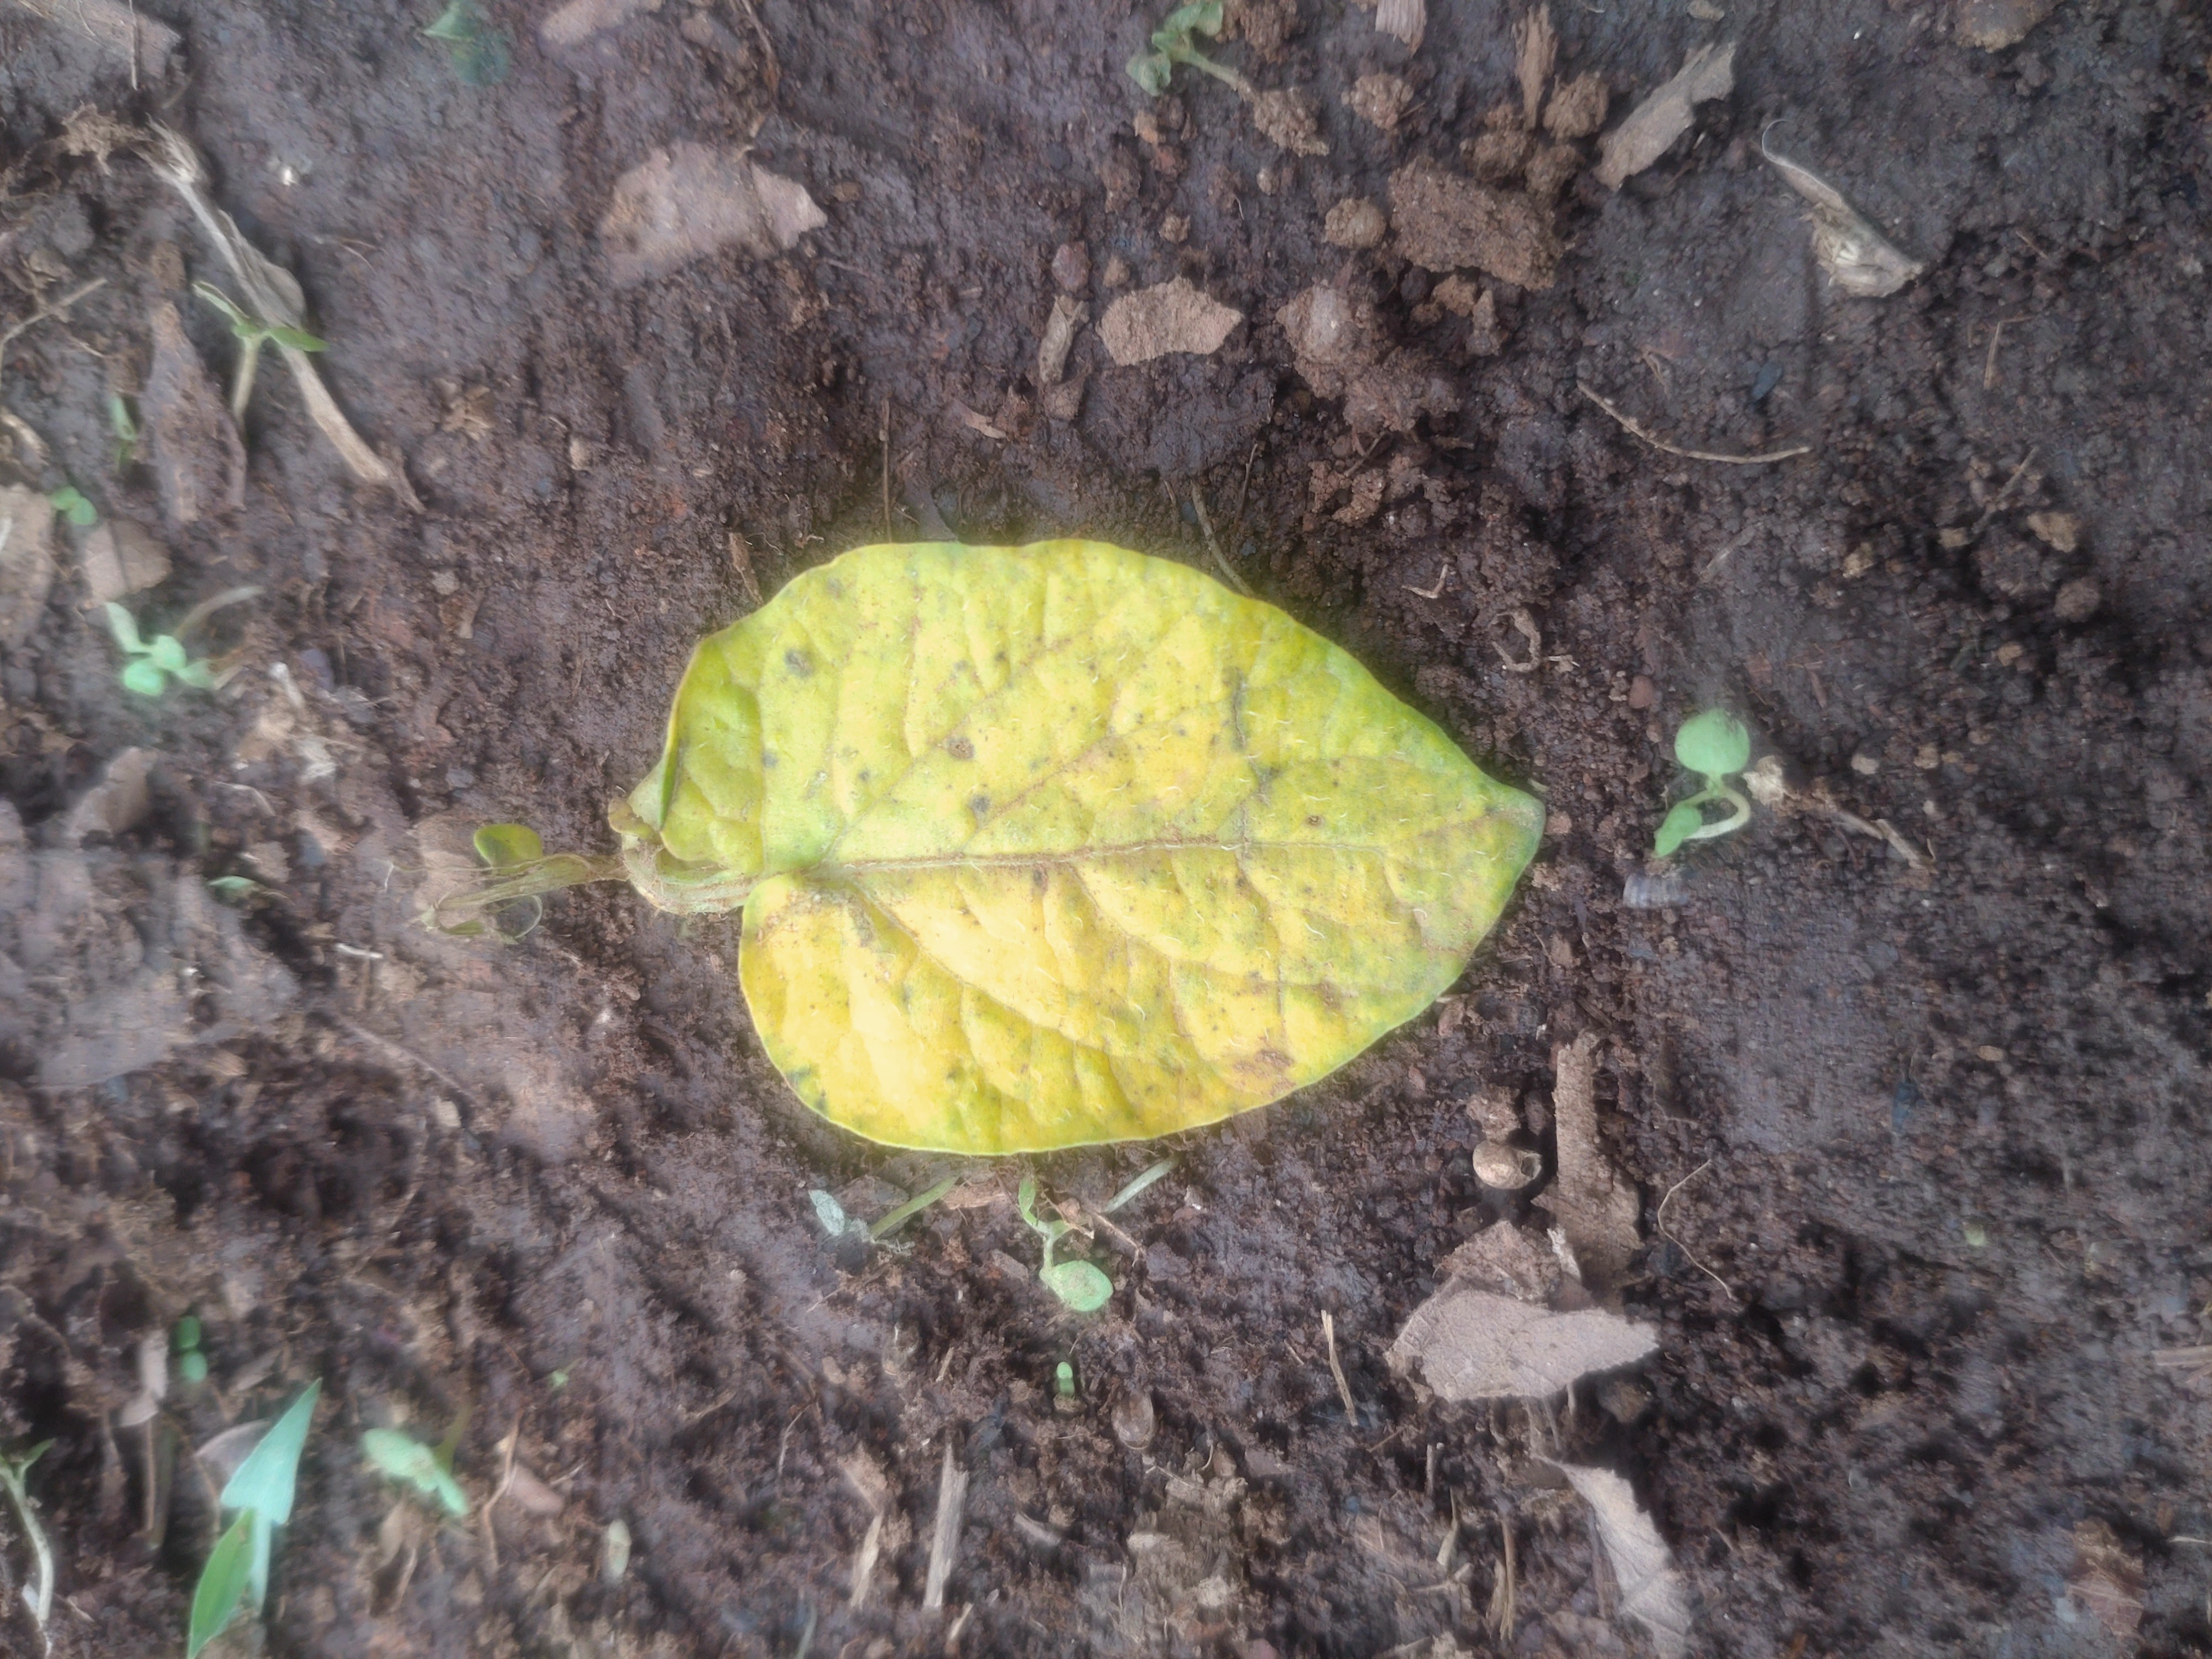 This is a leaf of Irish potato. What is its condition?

late blight
